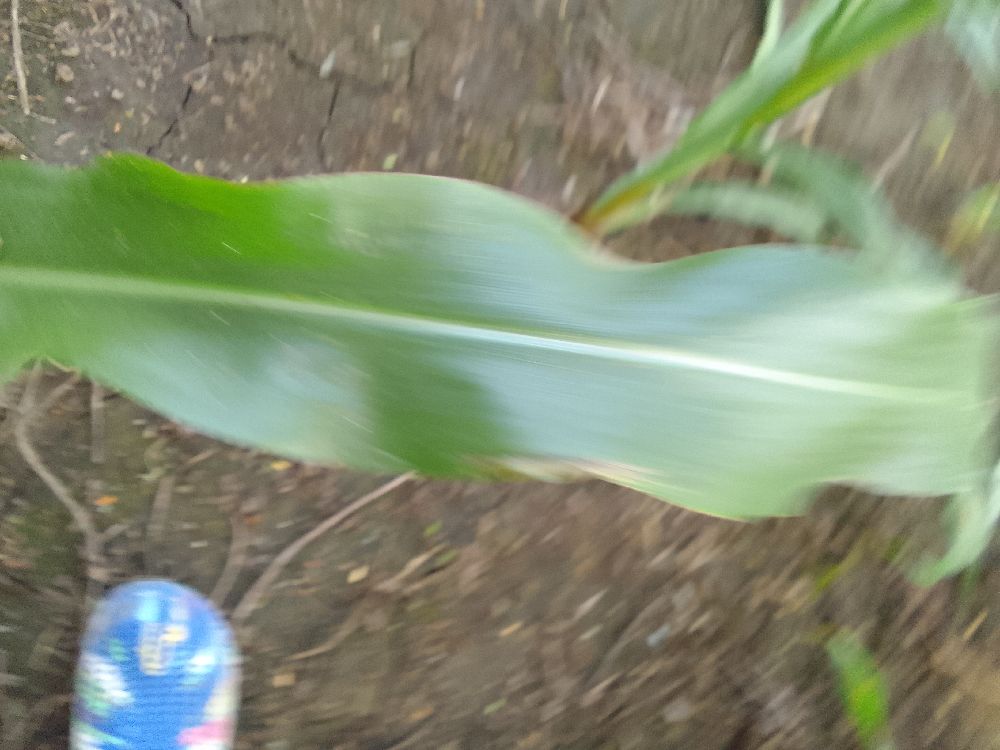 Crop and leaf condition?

maize, healthy
